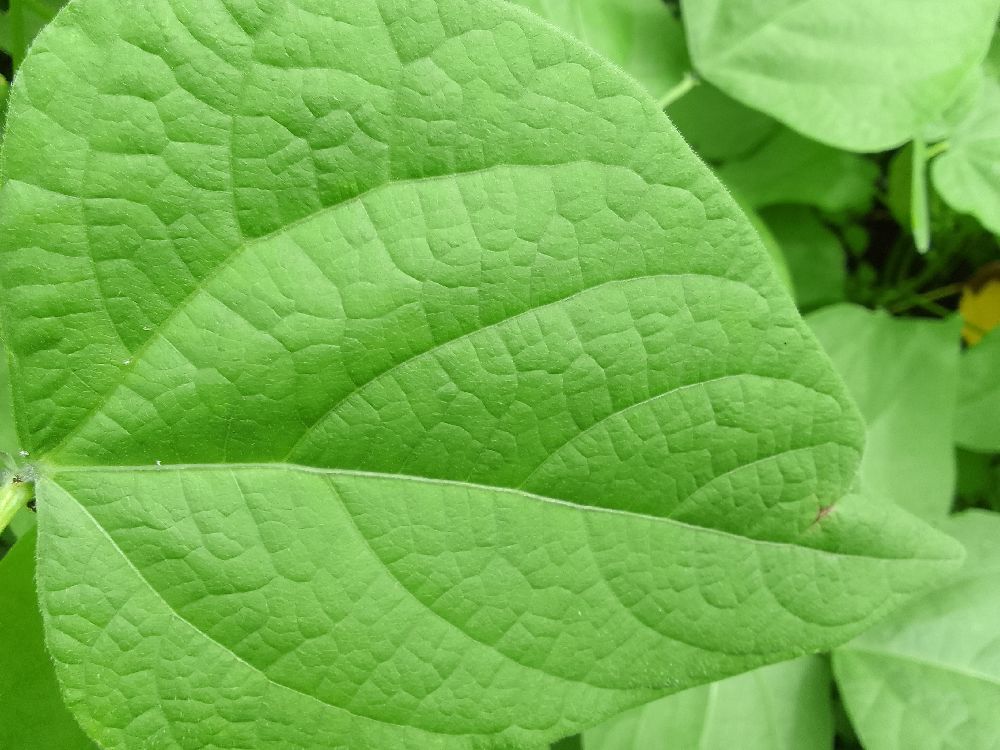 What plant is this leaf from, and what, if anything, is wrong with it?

common bean, healthy
